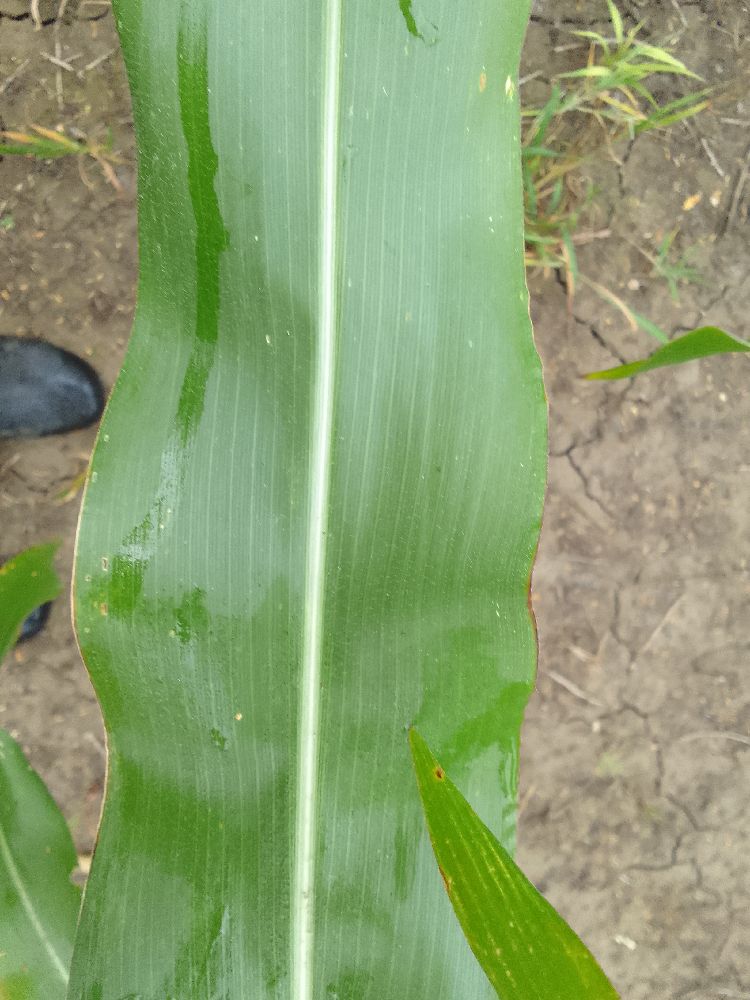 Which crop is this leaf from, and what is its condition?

maize, healthy
